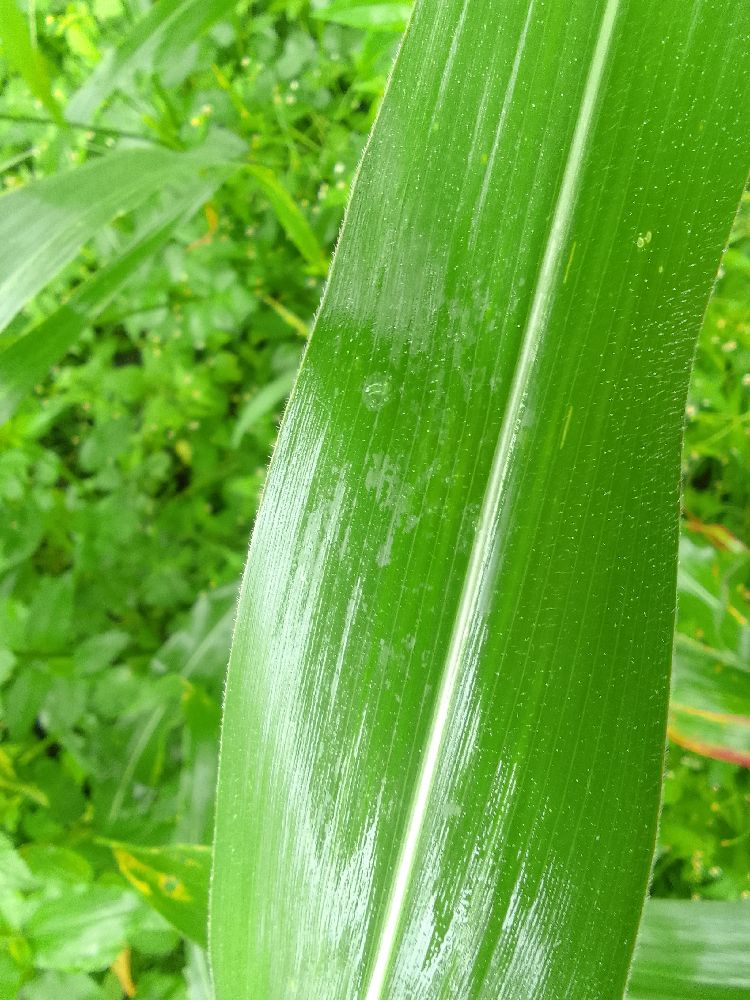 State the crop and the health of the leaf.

maize, healthy
